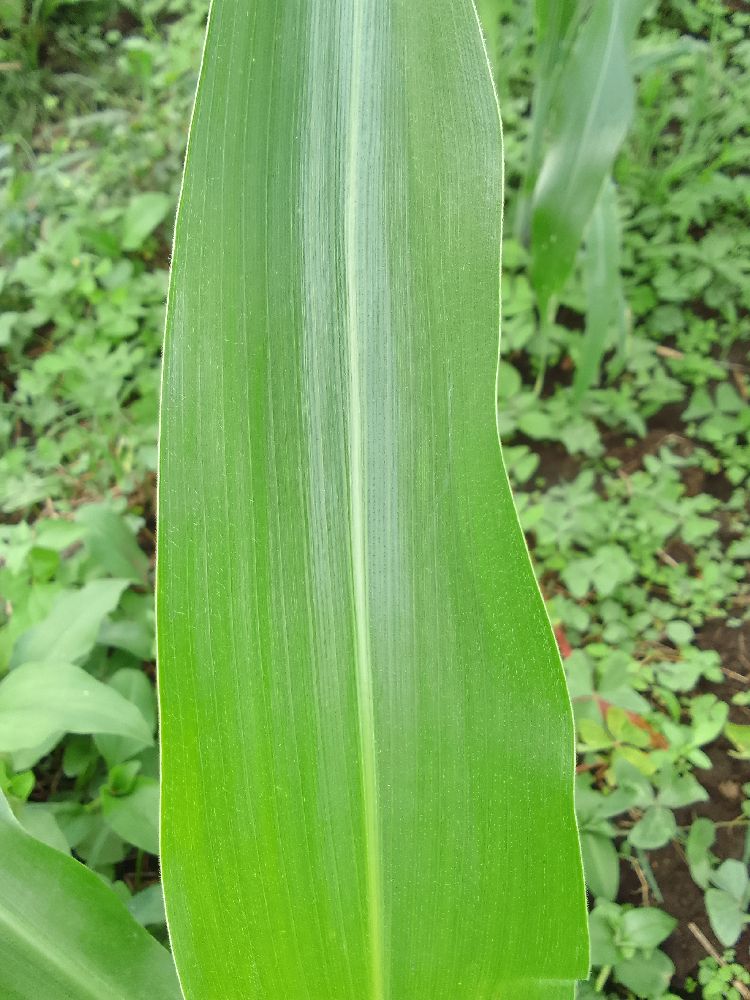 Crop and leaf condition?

maize, healthy
